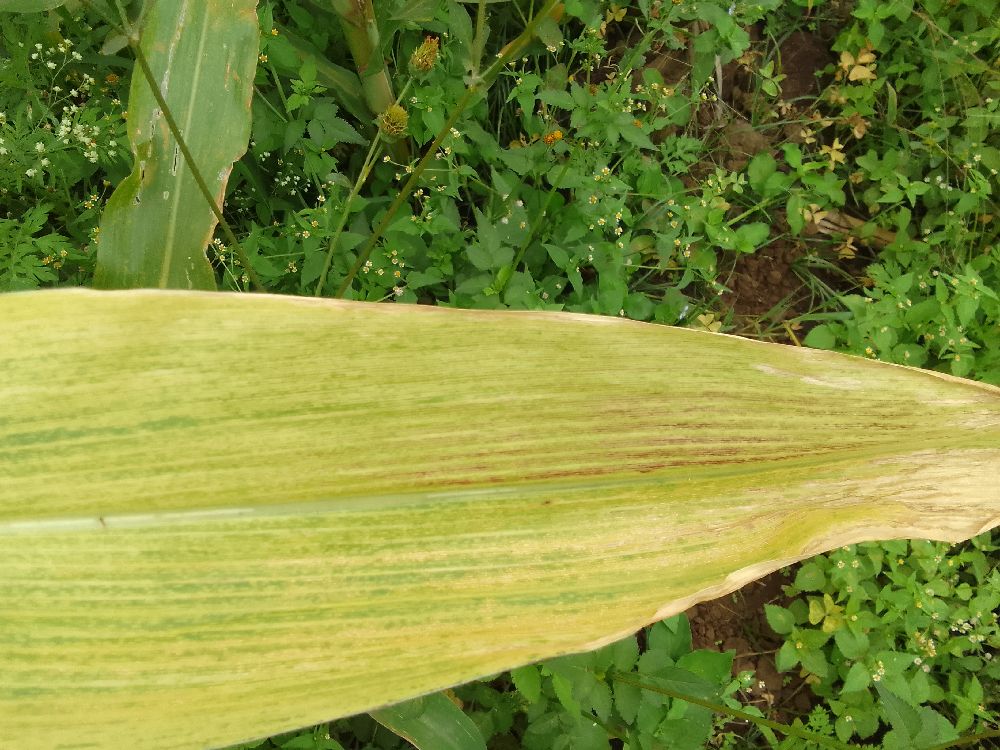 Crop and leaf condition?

maize, maize lethal necrosis
